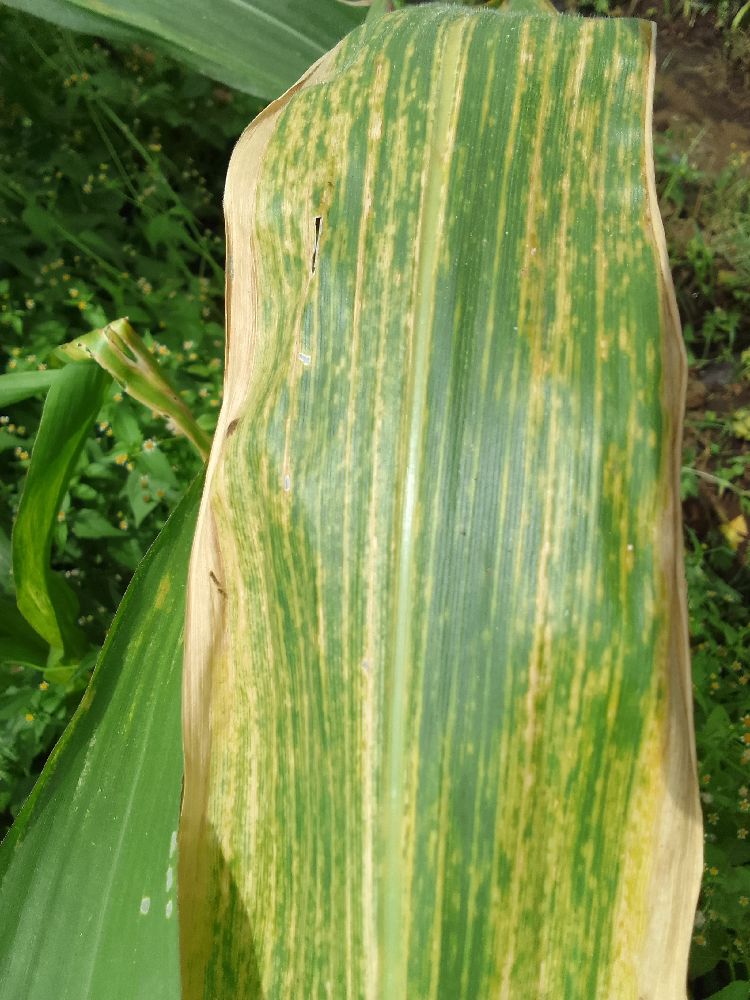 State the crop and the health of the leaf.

maize, maize lethal necrosis
